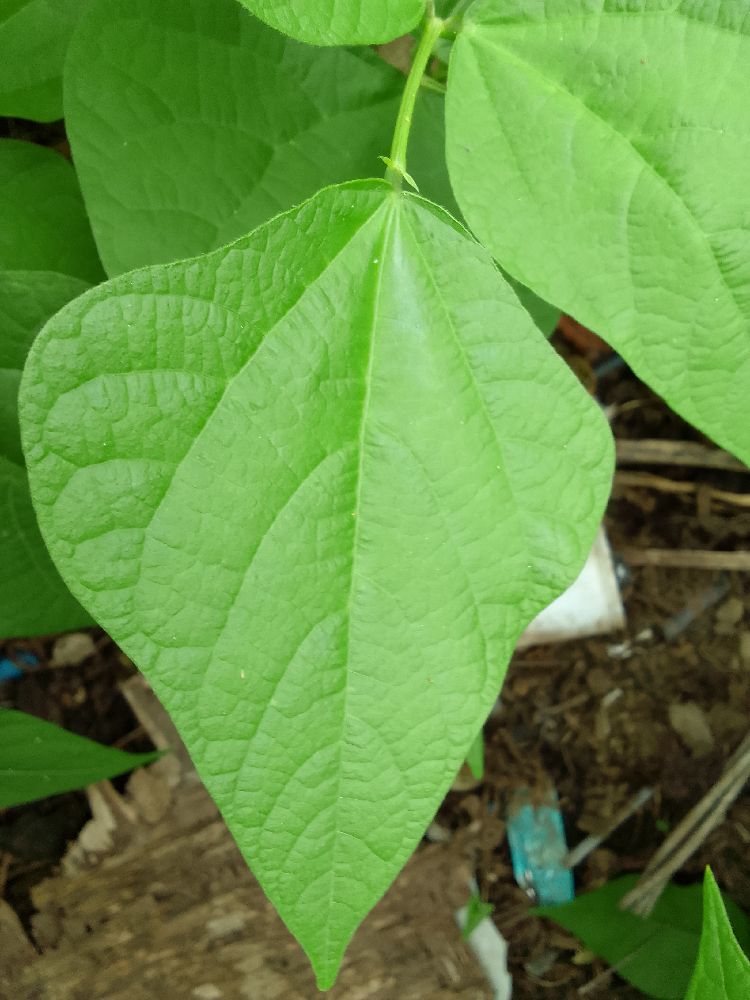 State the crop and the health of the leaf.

common bean, healthy
